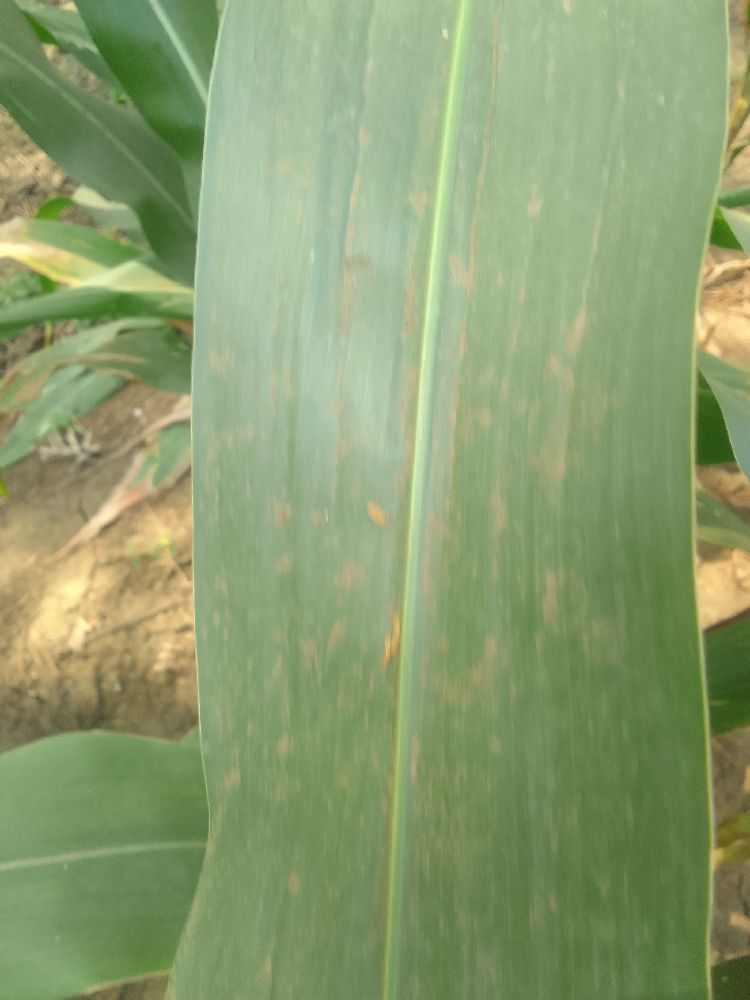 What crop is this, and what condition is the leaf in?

maize, healthy
